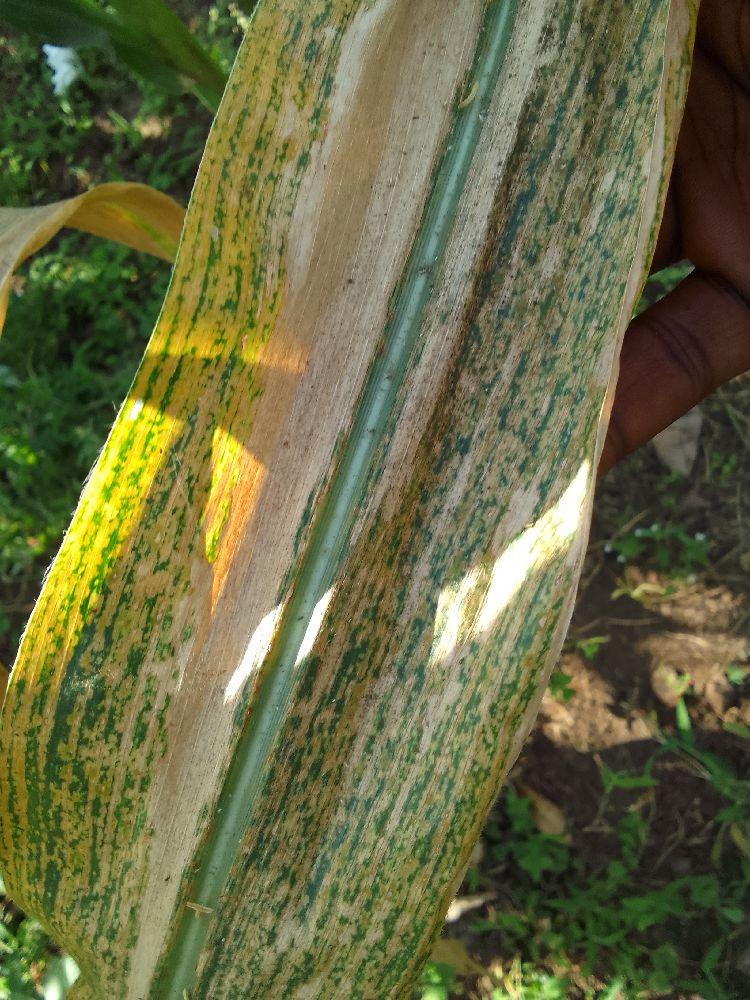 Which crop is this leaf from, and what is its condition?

maize, maize lethal necrosis
